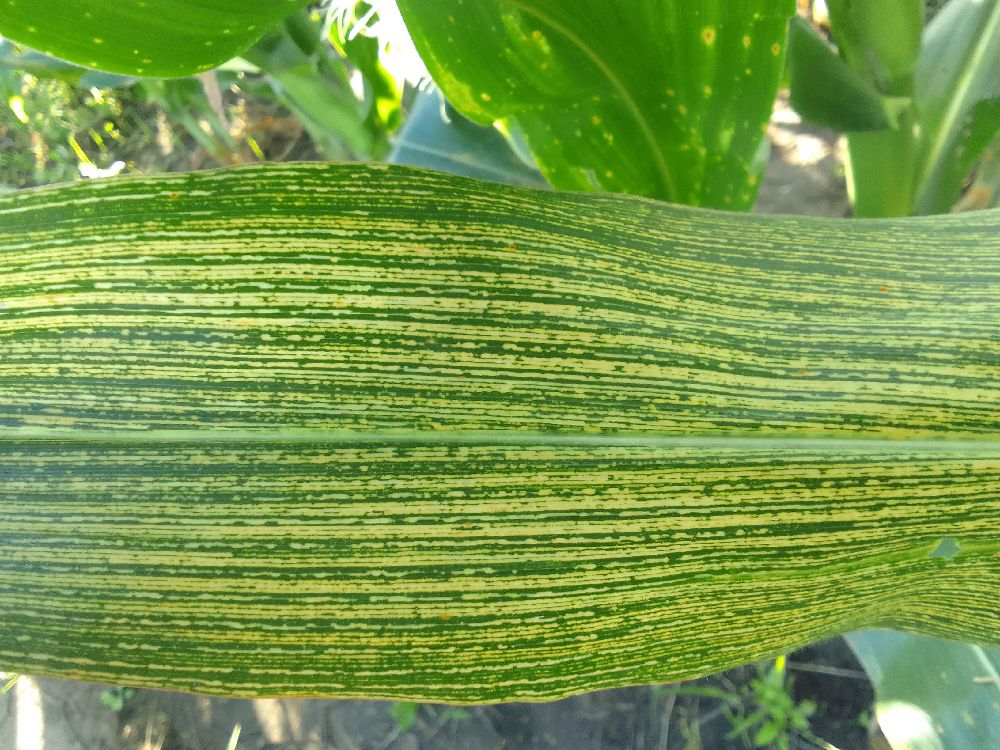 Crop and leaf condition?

maize, maize streak virus
